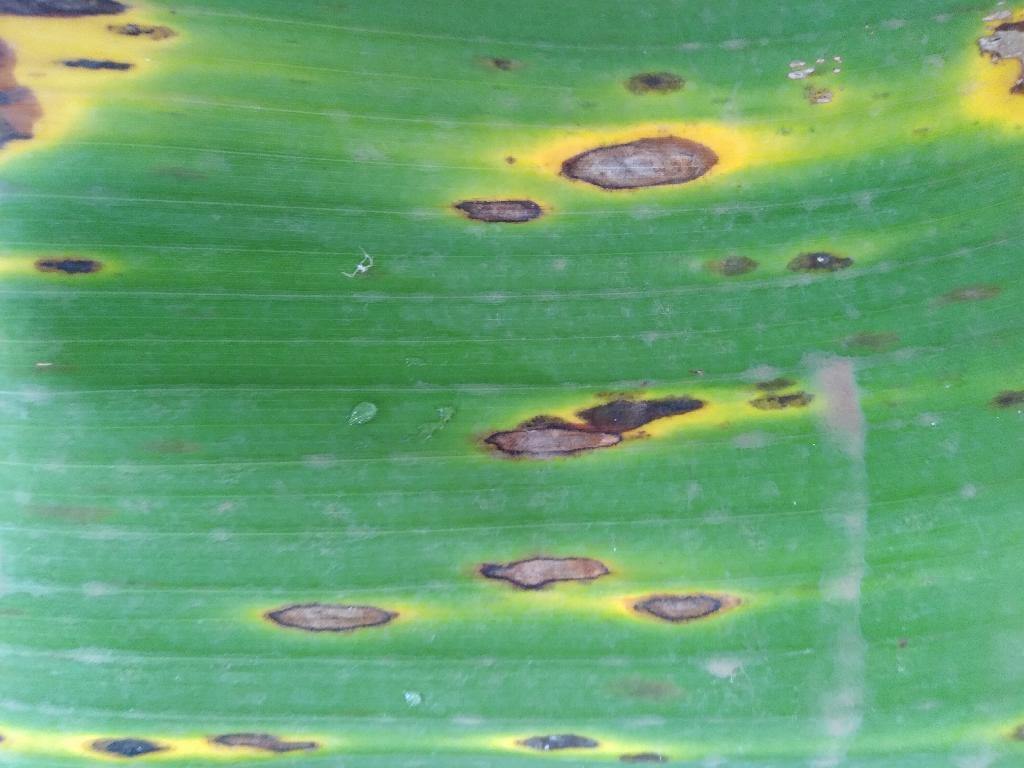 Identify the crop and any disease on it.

banana, black sigatoka
